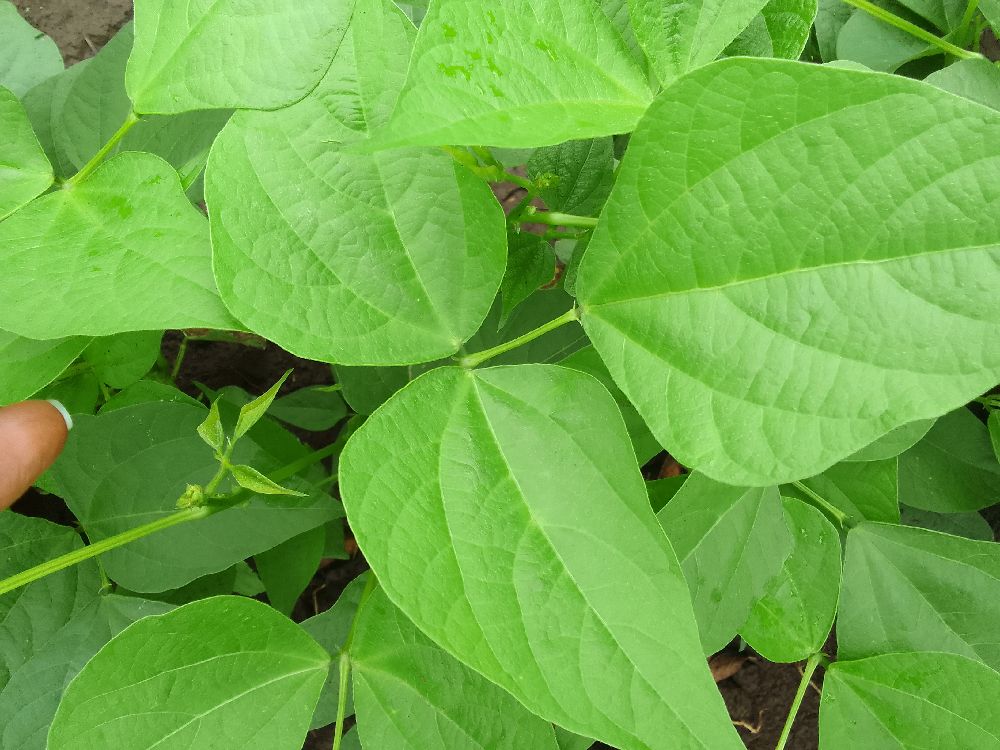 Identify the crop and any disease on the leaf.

common bean, healthy
